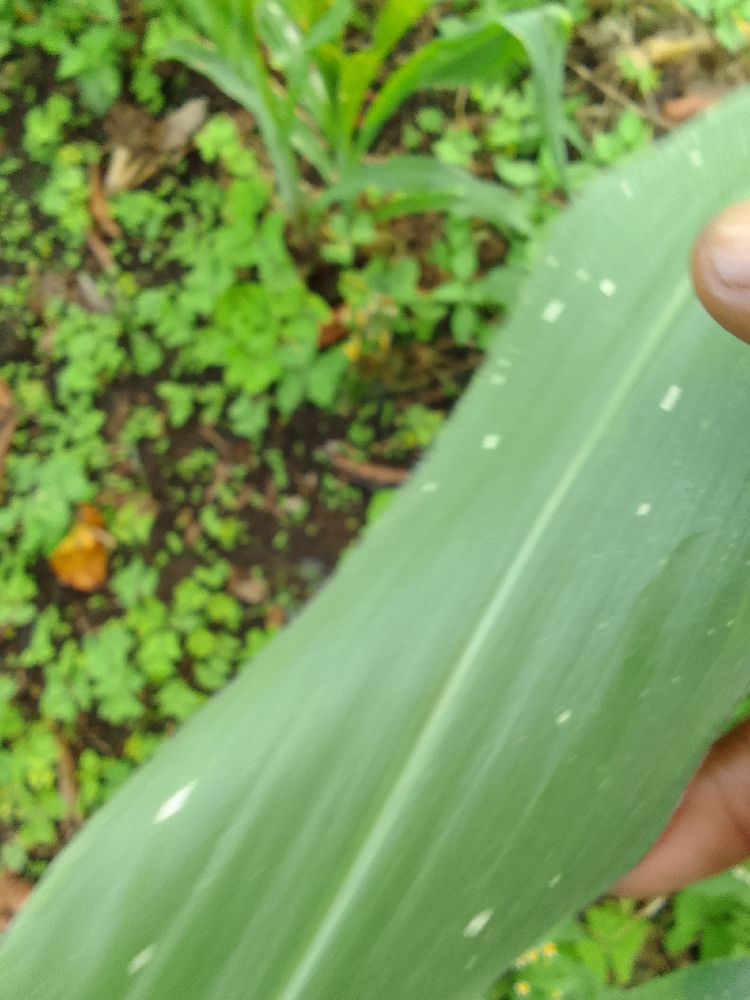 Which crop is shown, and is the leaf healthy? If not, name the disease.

maize, healthy
